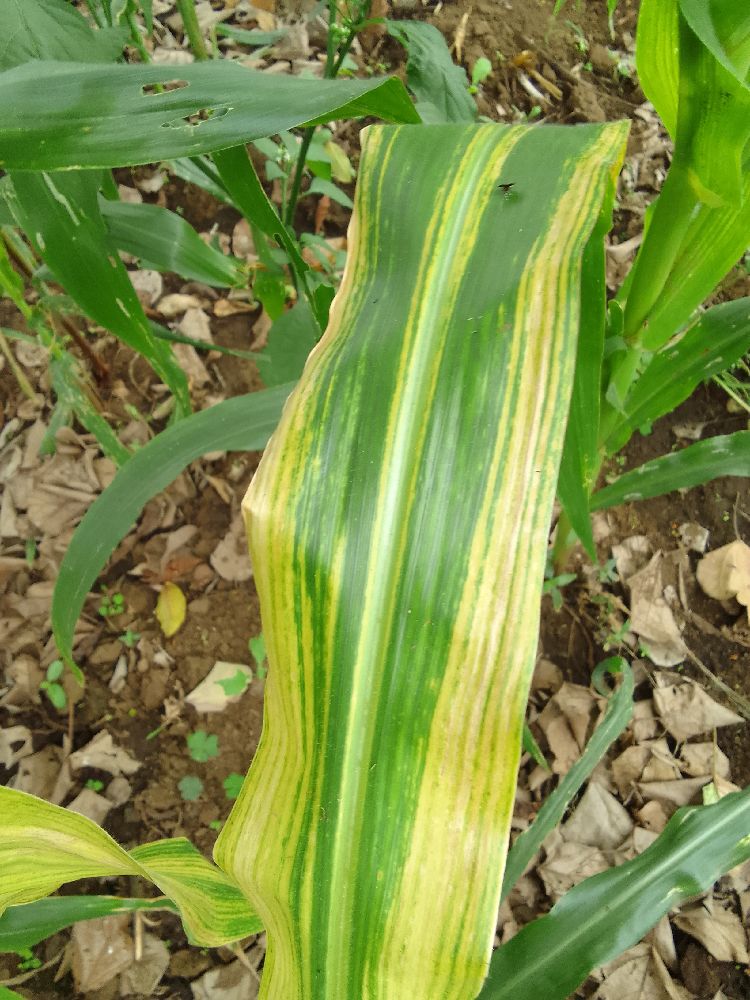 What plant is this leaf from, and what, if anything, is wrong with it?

maize, maize lethal necrosis
